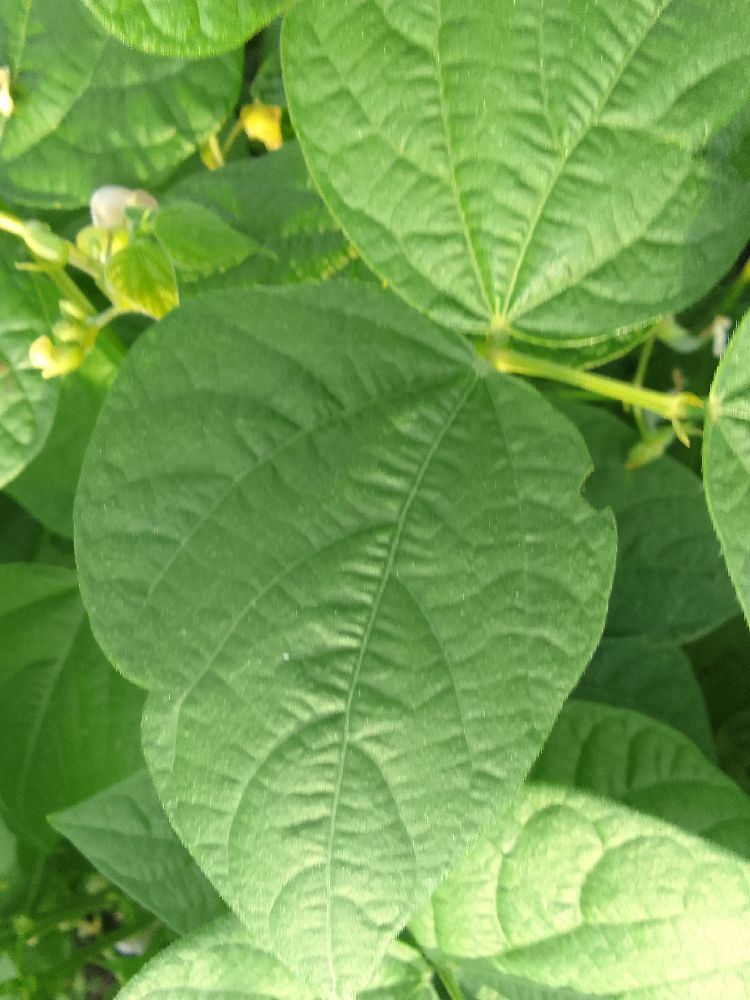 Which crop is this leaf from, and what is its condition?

common bean, healthy
